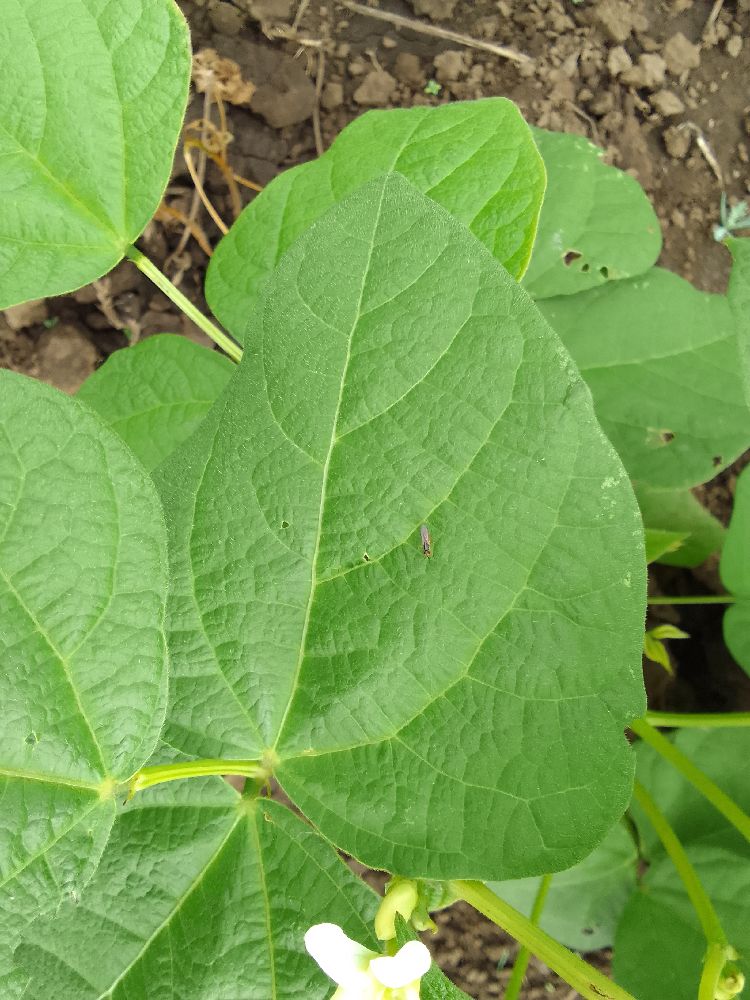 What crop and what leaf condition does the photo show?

common bean, healthy
